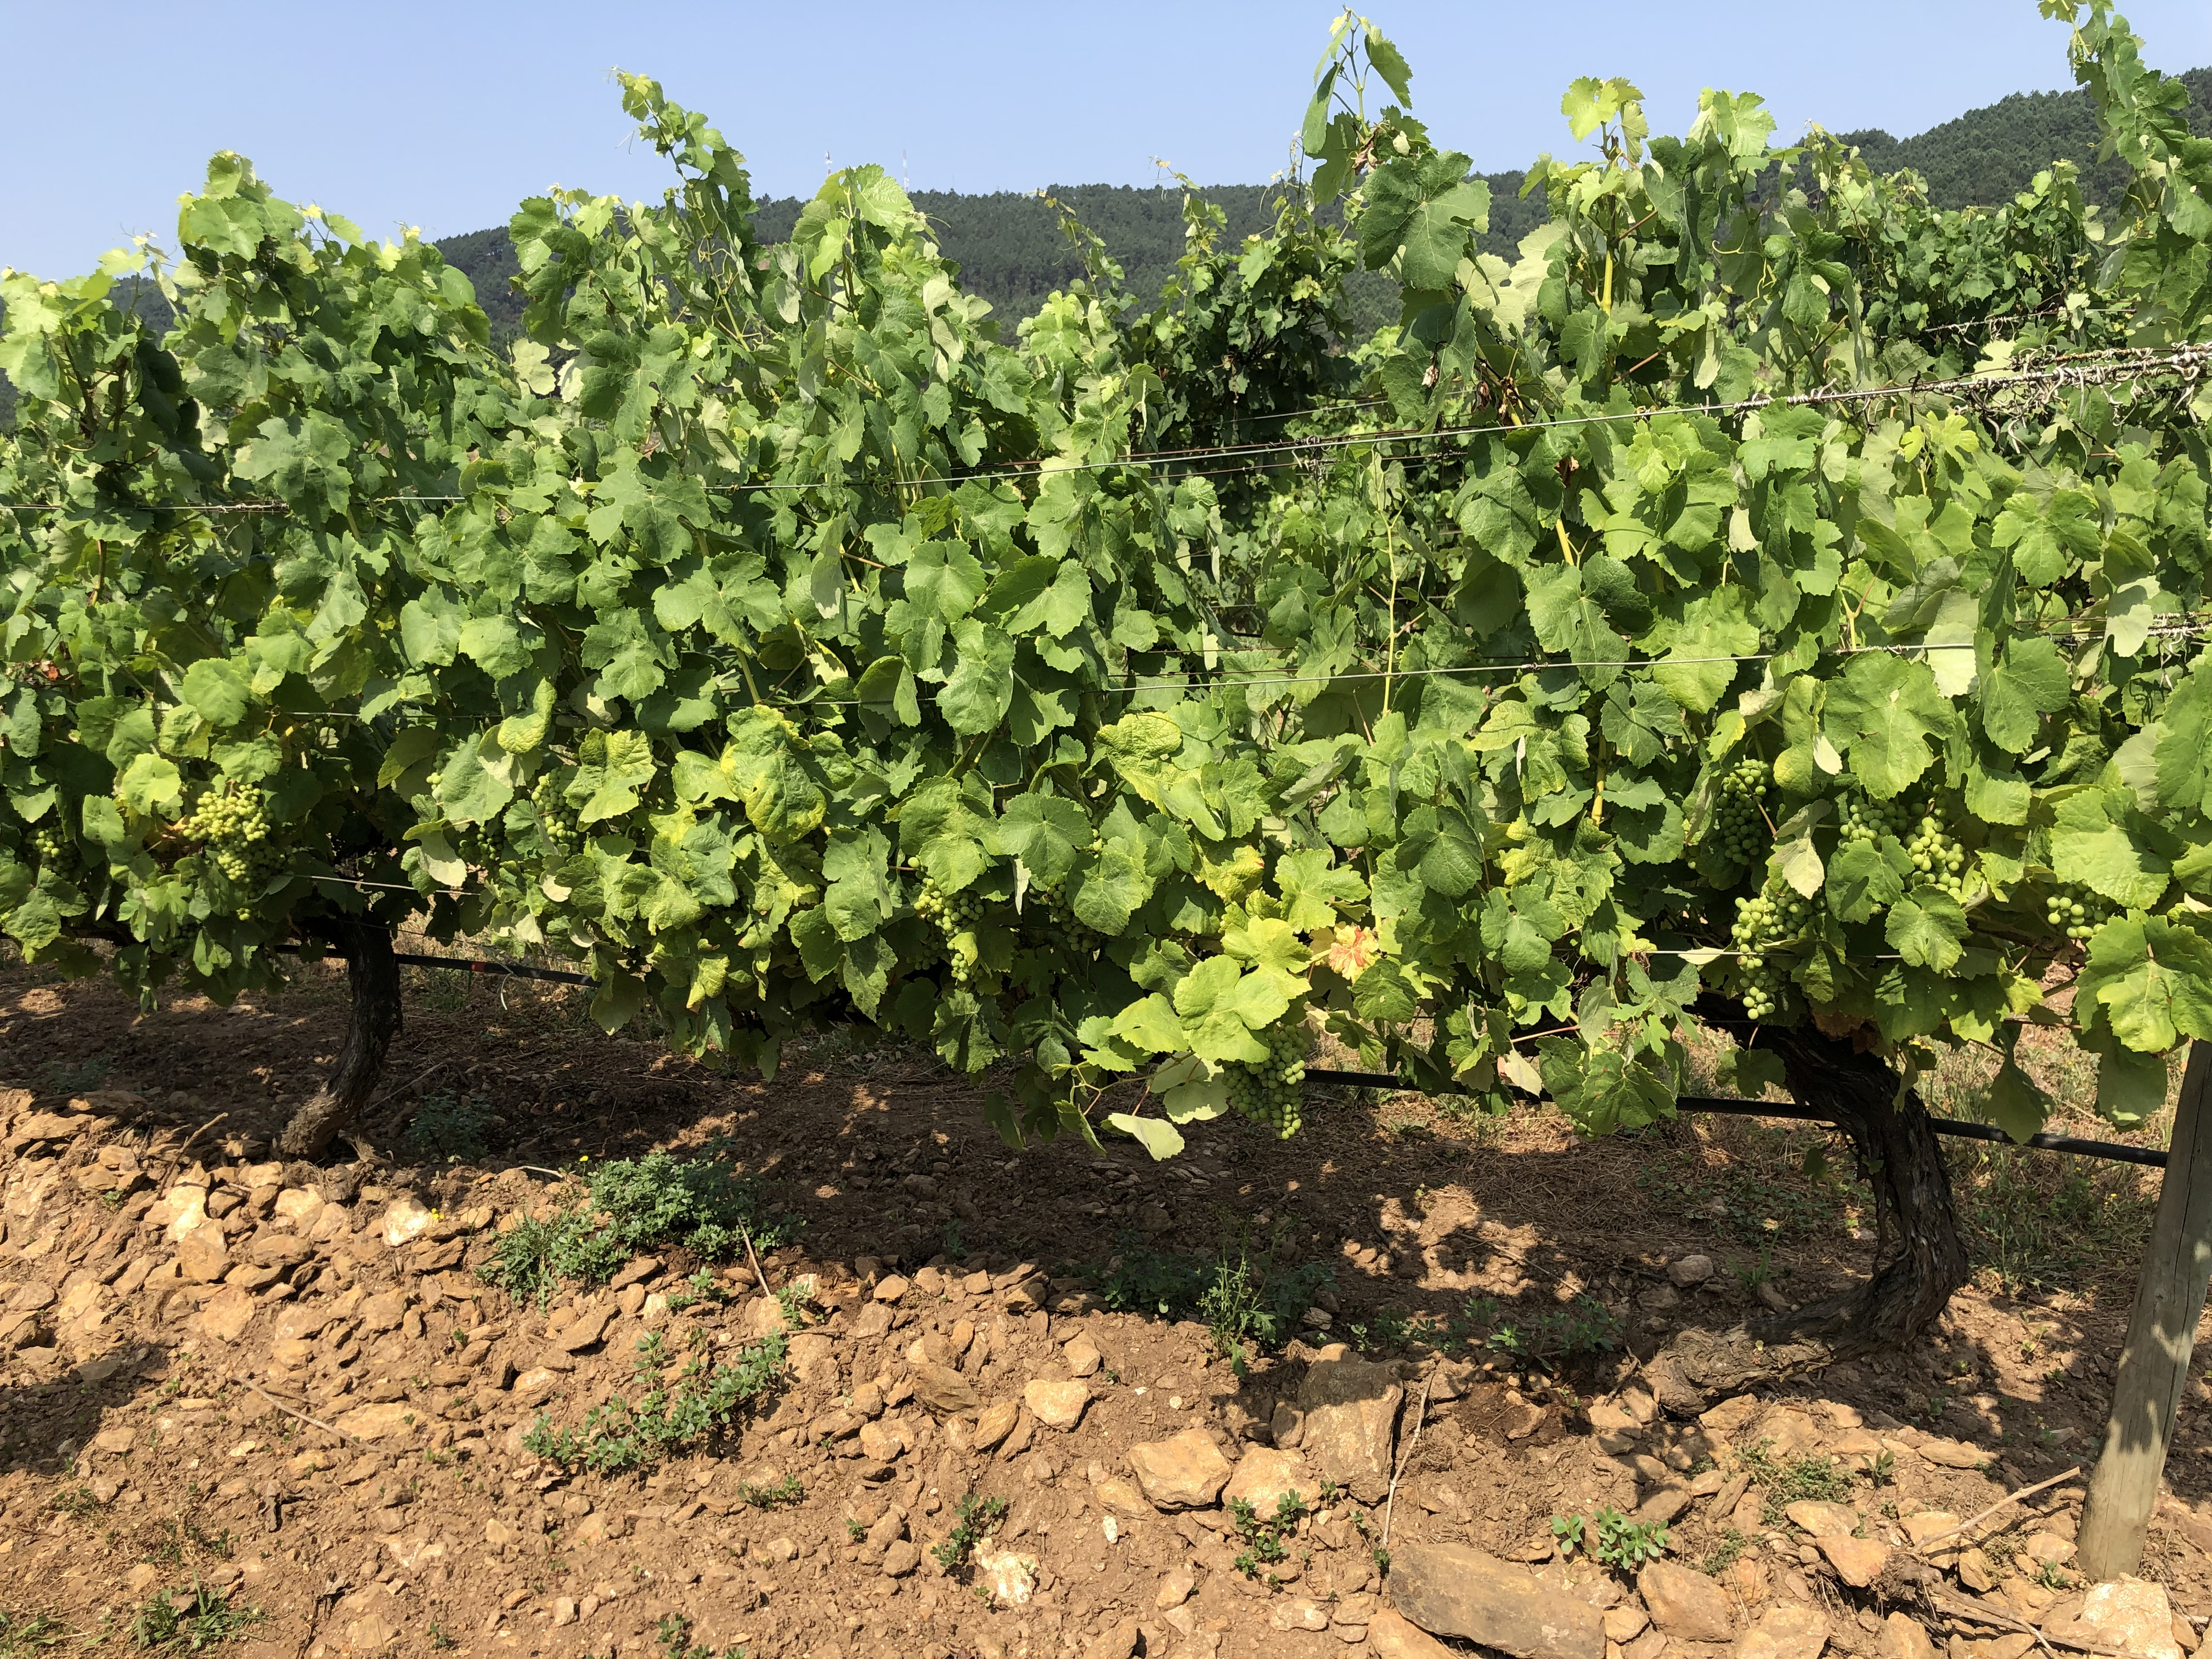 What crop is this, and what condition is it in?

grapevine, not affected by esca disease
